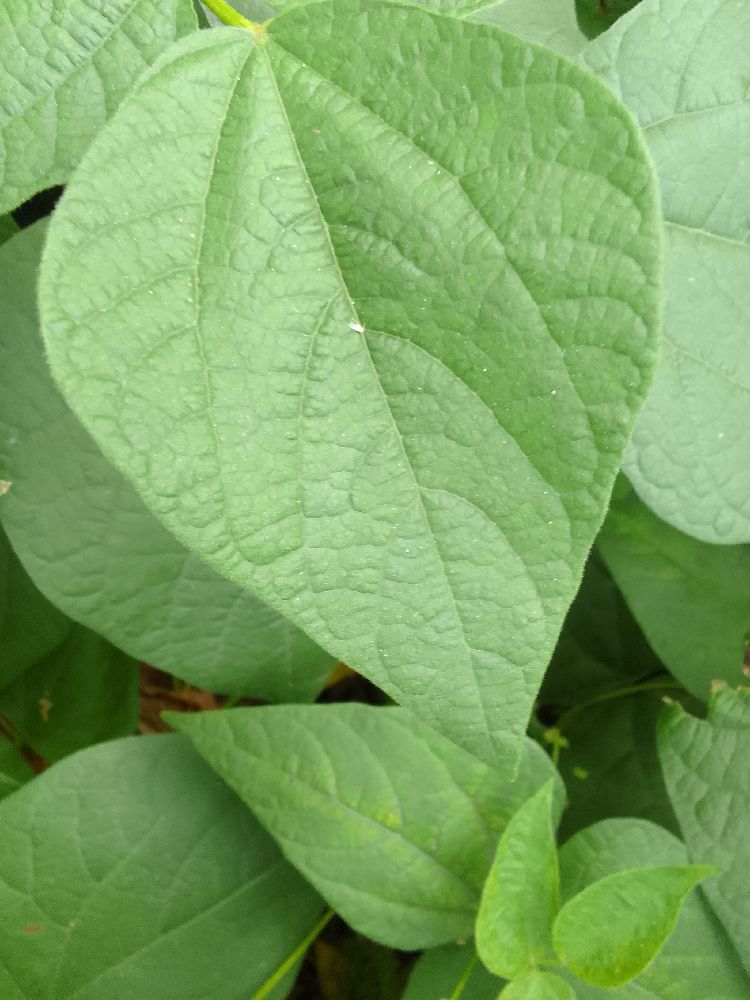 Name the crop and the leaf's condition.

common bean, healthy
